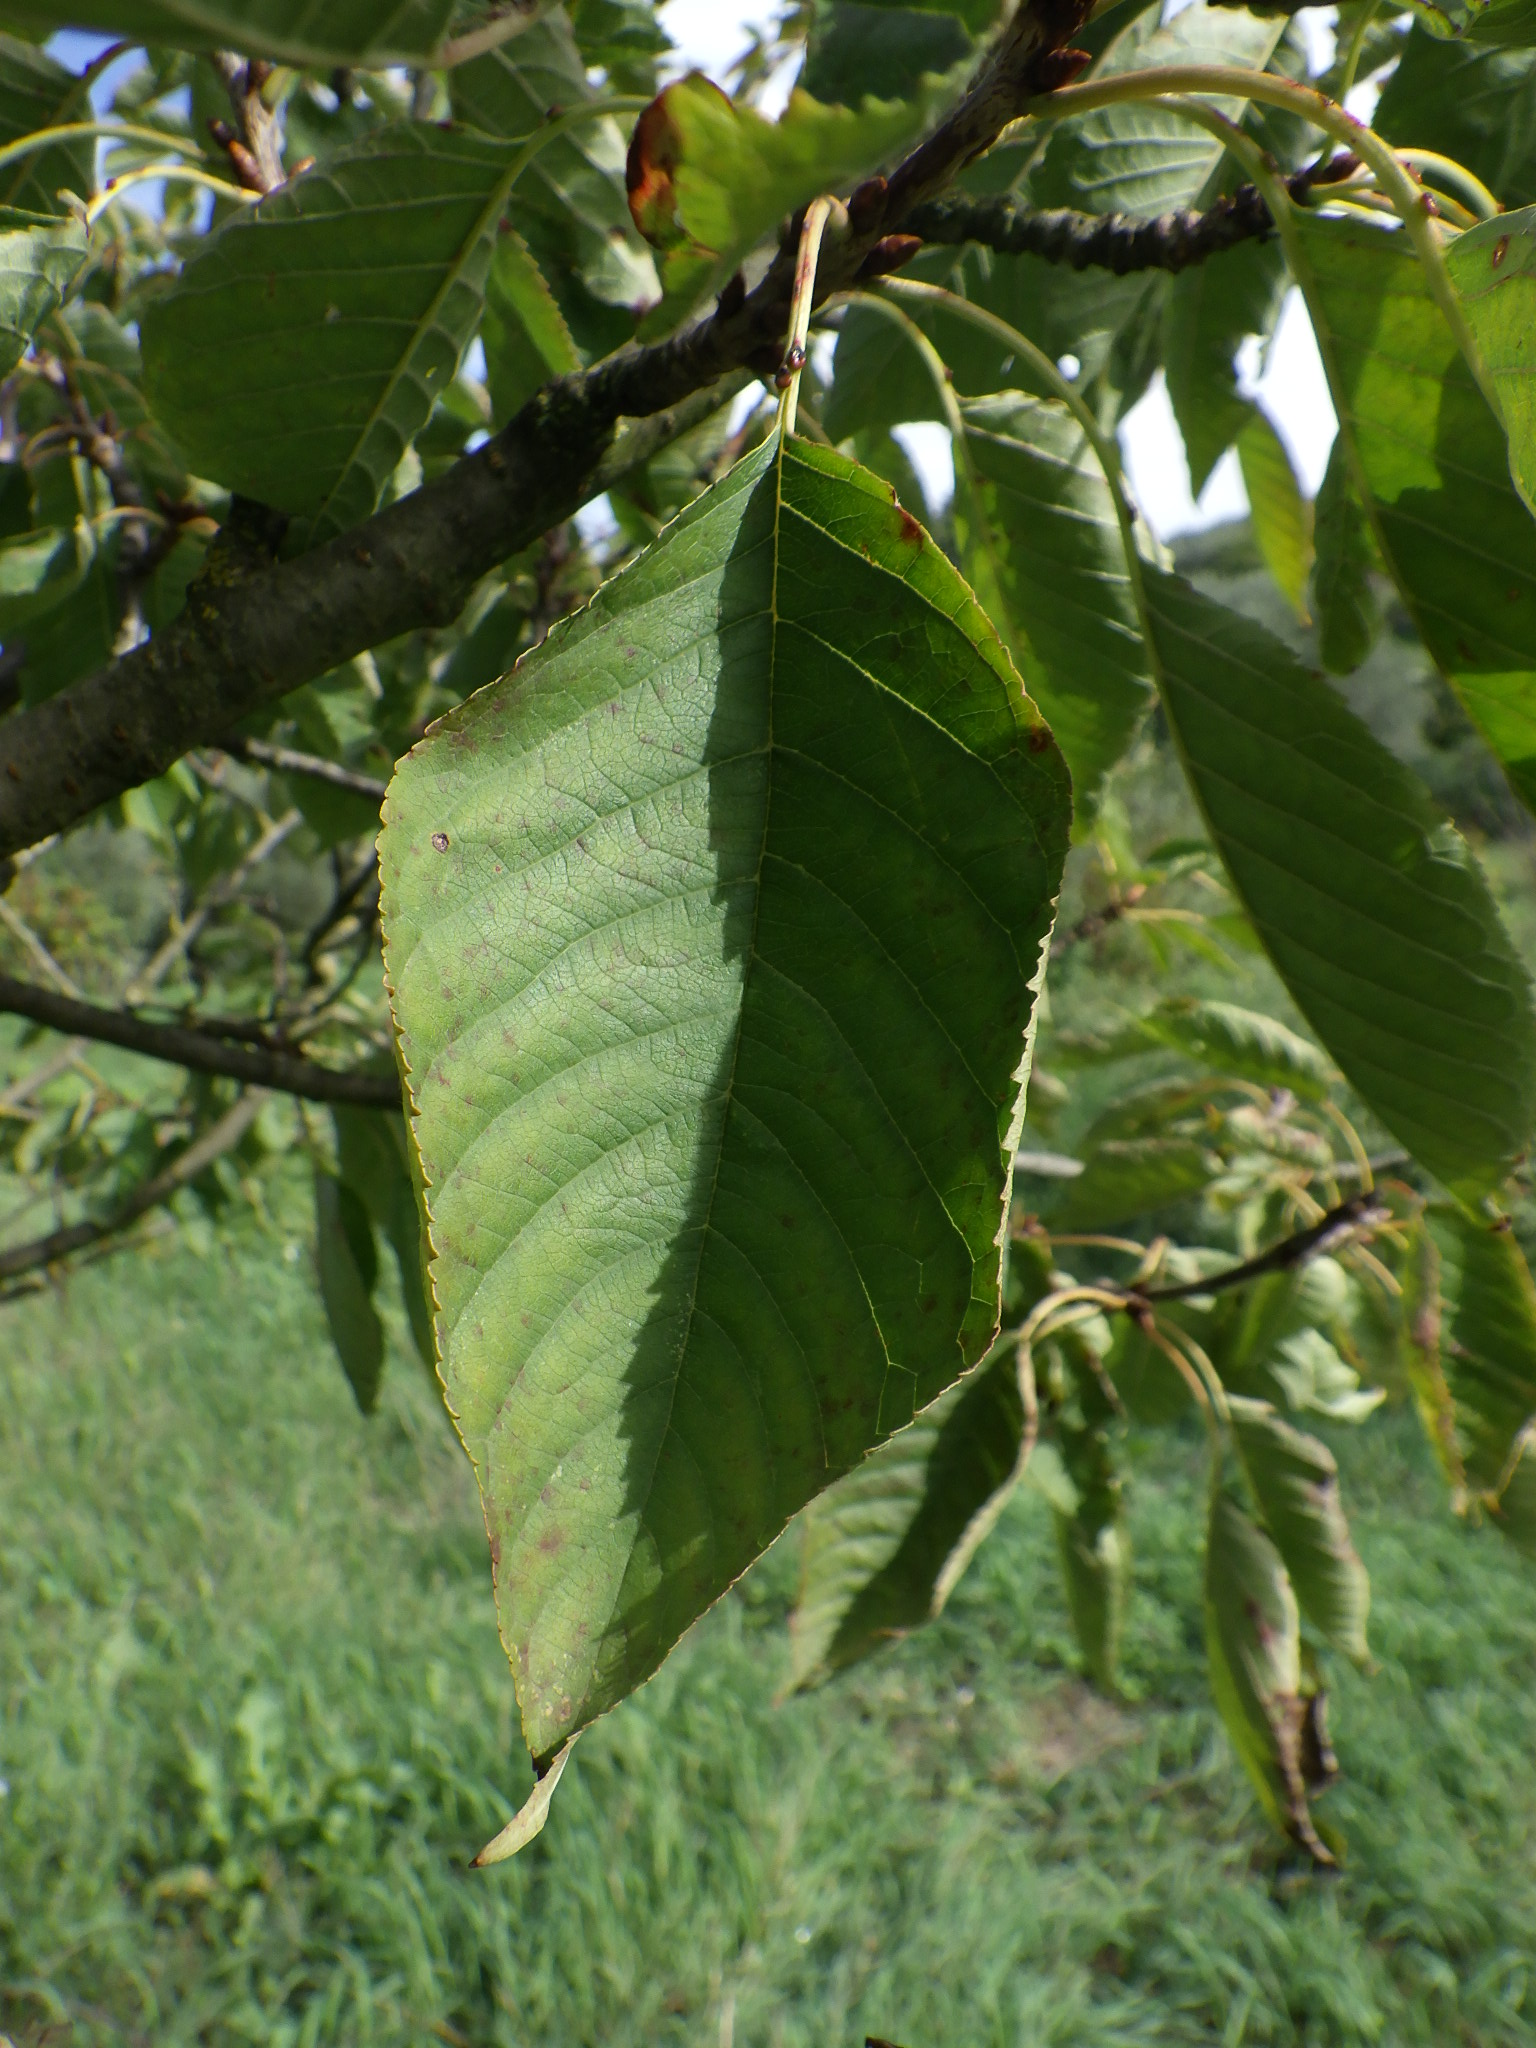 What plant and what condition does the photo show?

cherry, healthy
